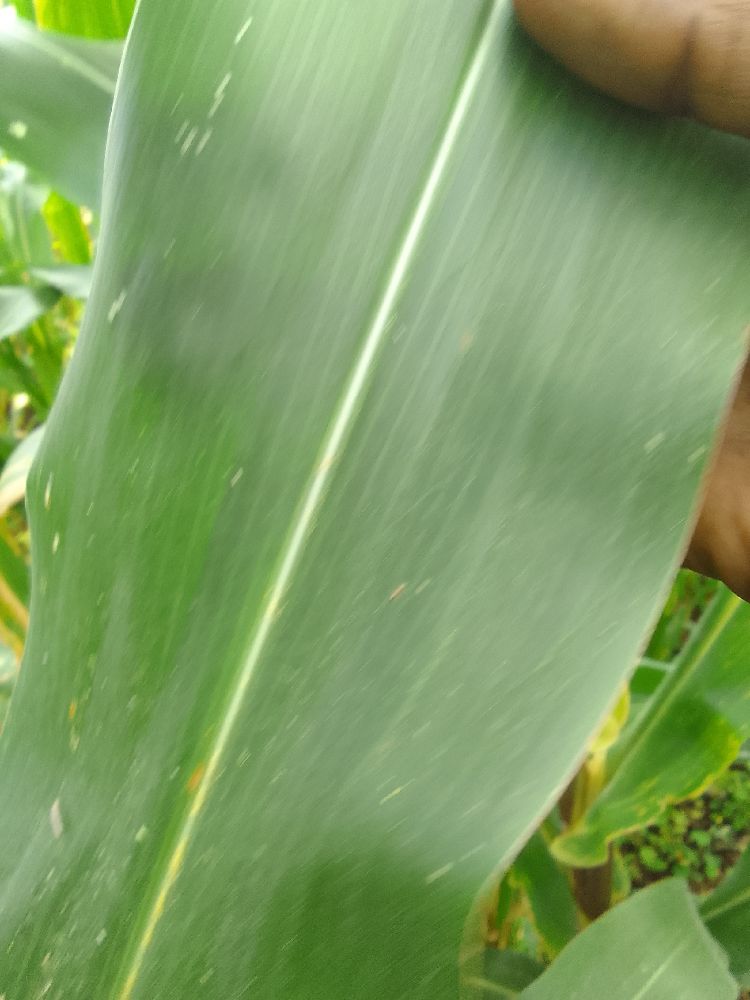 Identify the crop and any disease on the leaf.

maize, healthy
